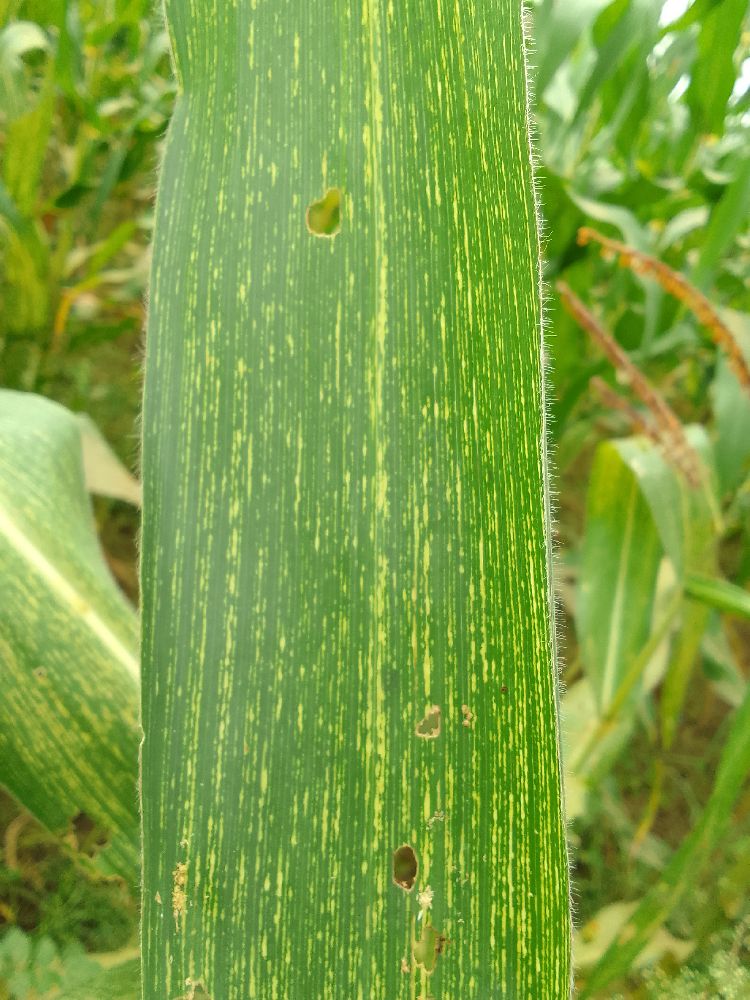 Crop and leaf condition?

maize, maize streak virus
